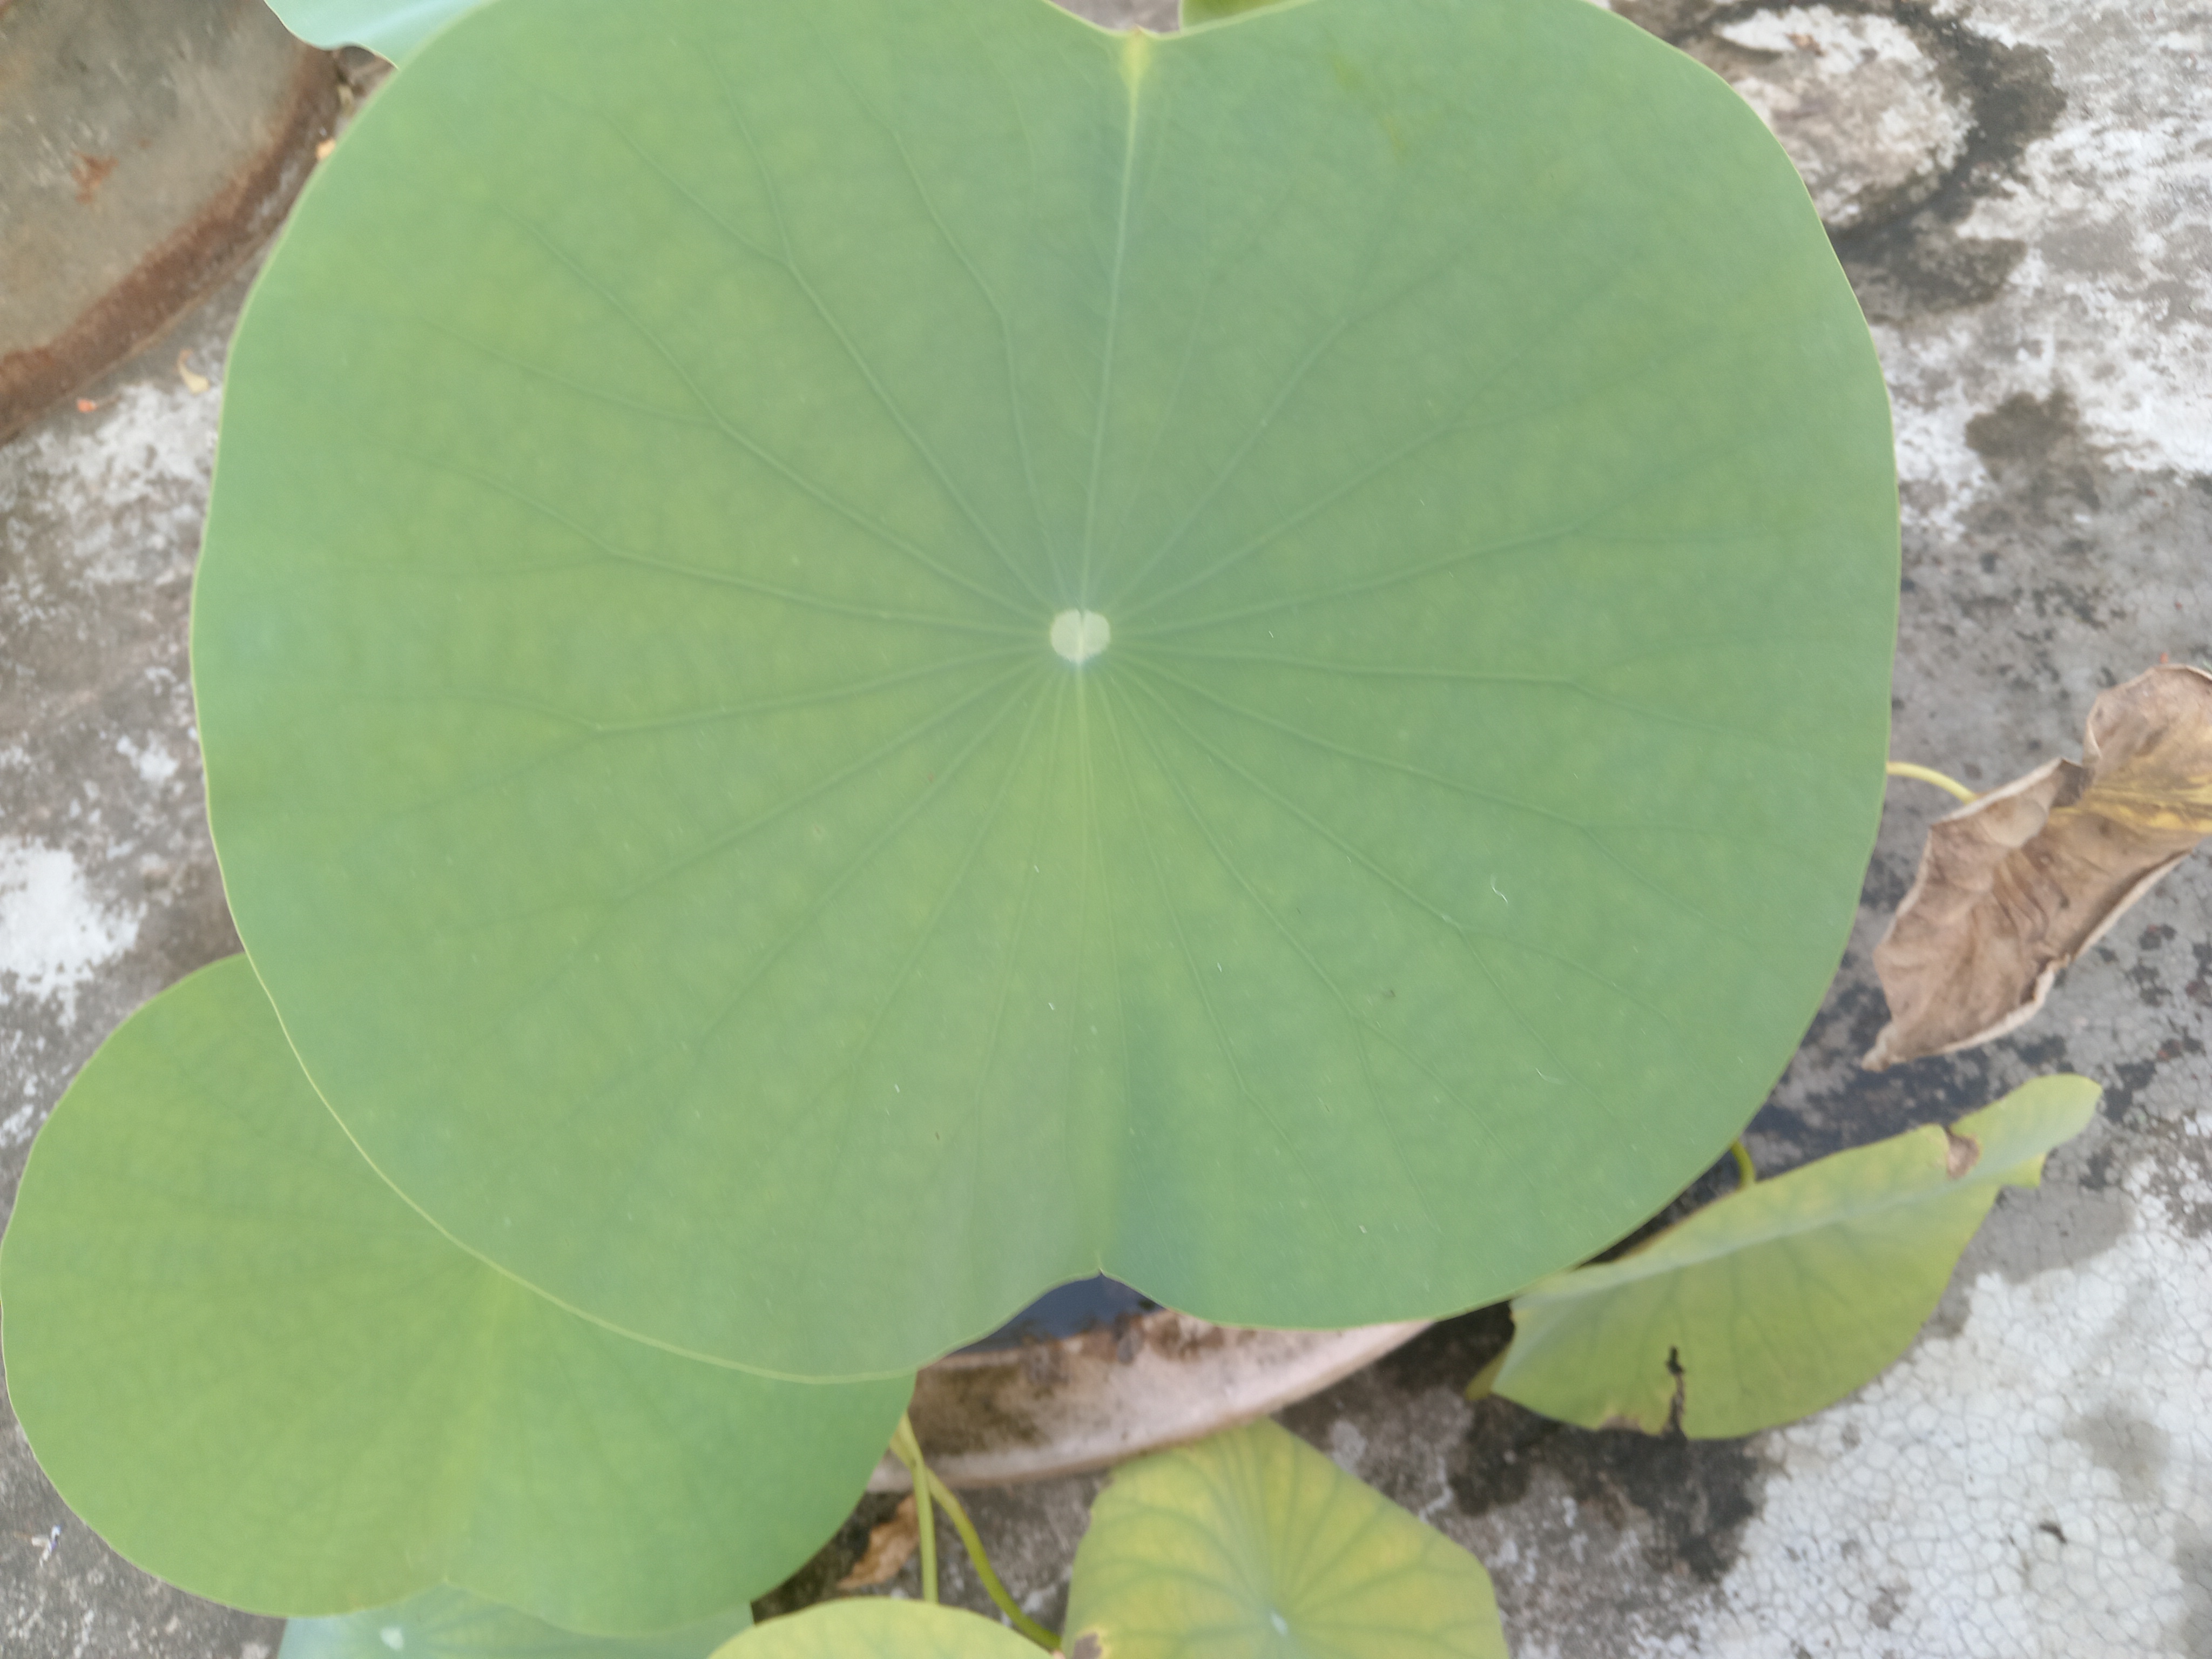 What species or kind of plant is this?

lotus
